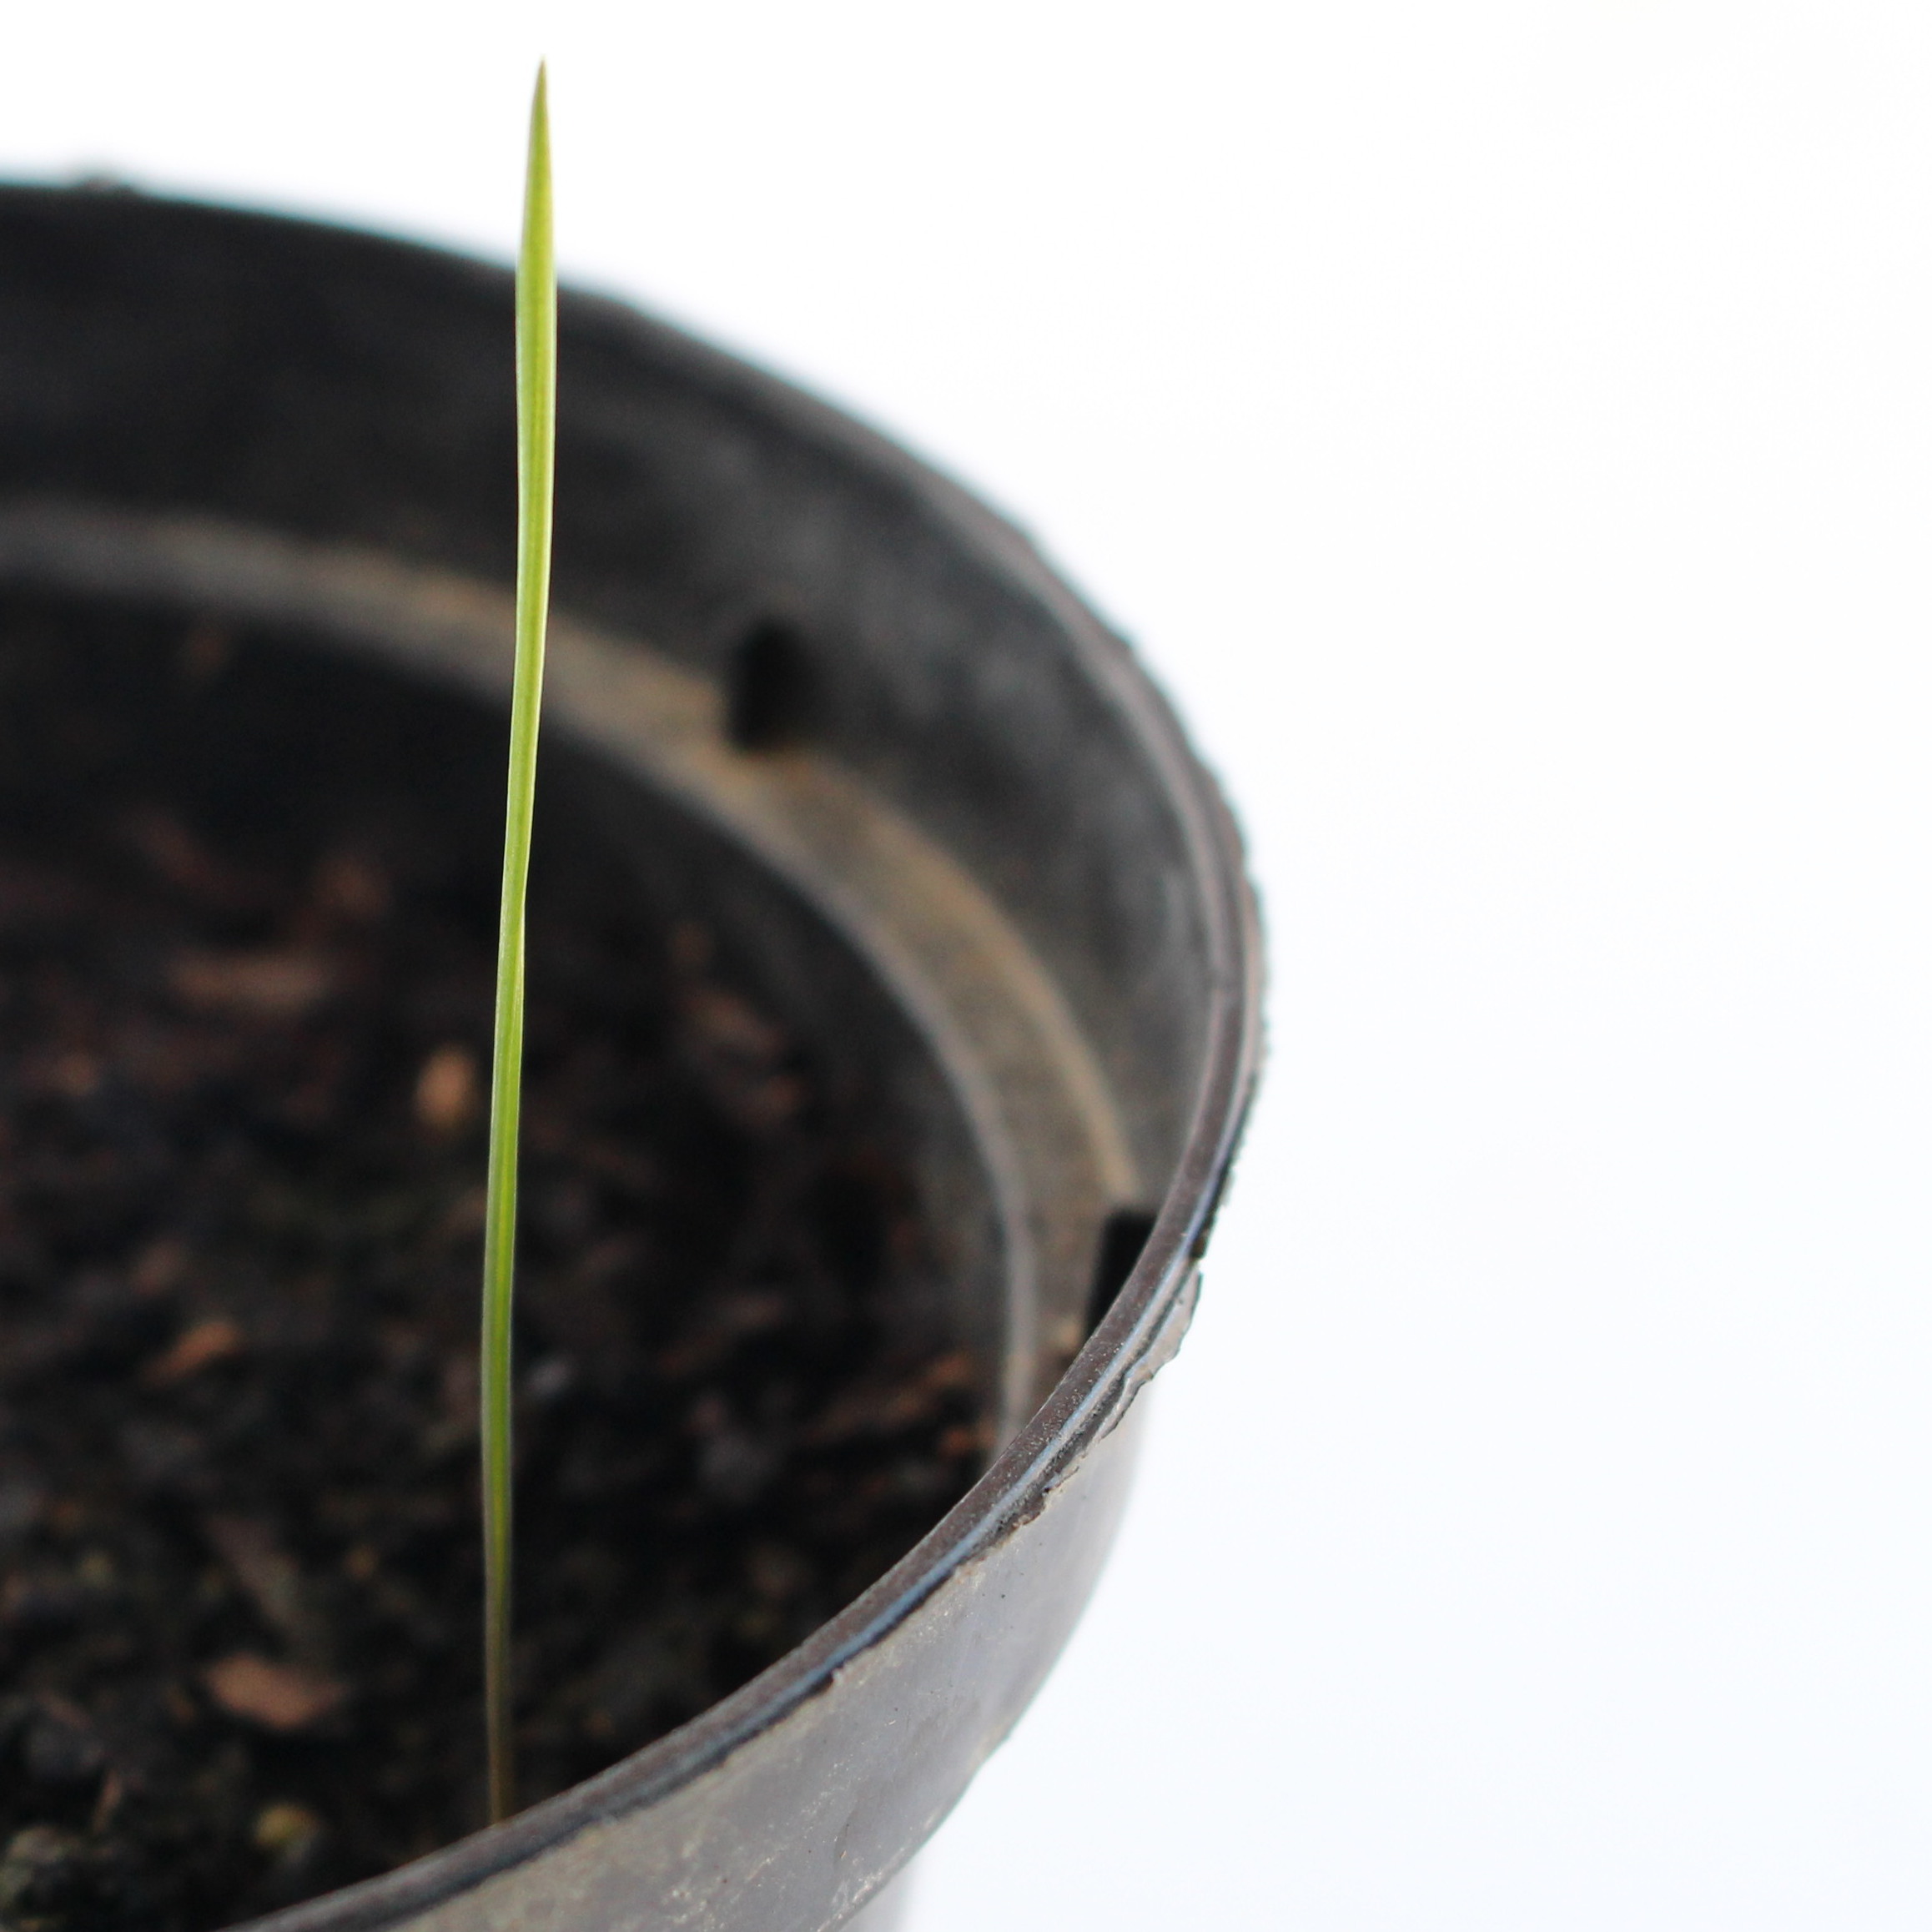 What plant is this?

Lolium multiflorum
